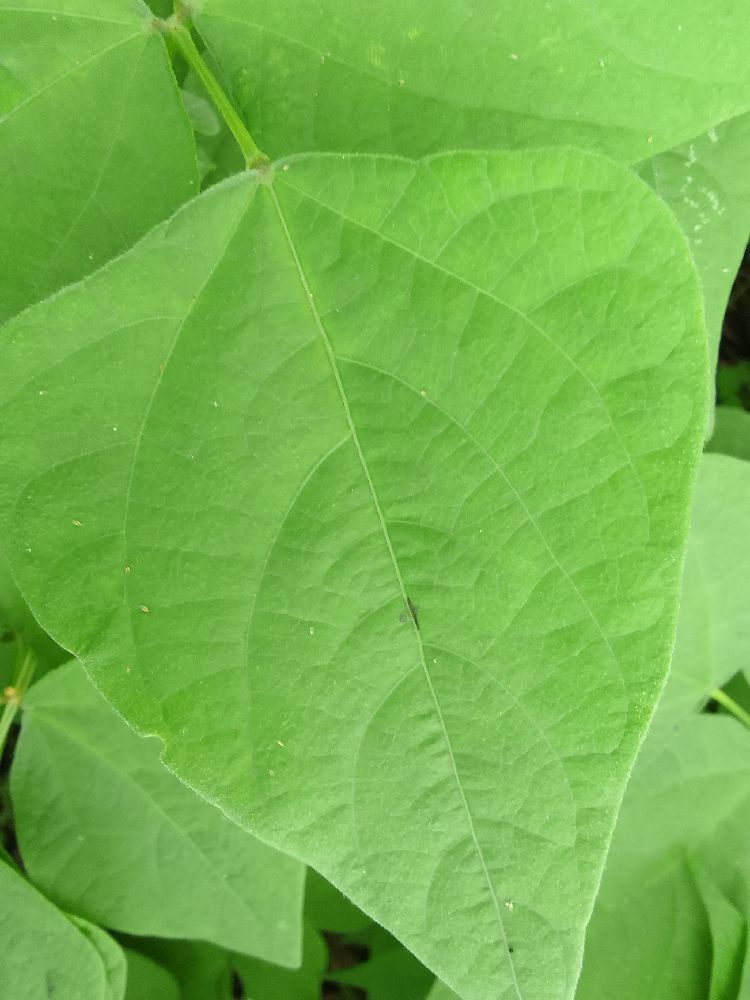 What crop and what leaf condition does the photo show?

common bean, healthy
